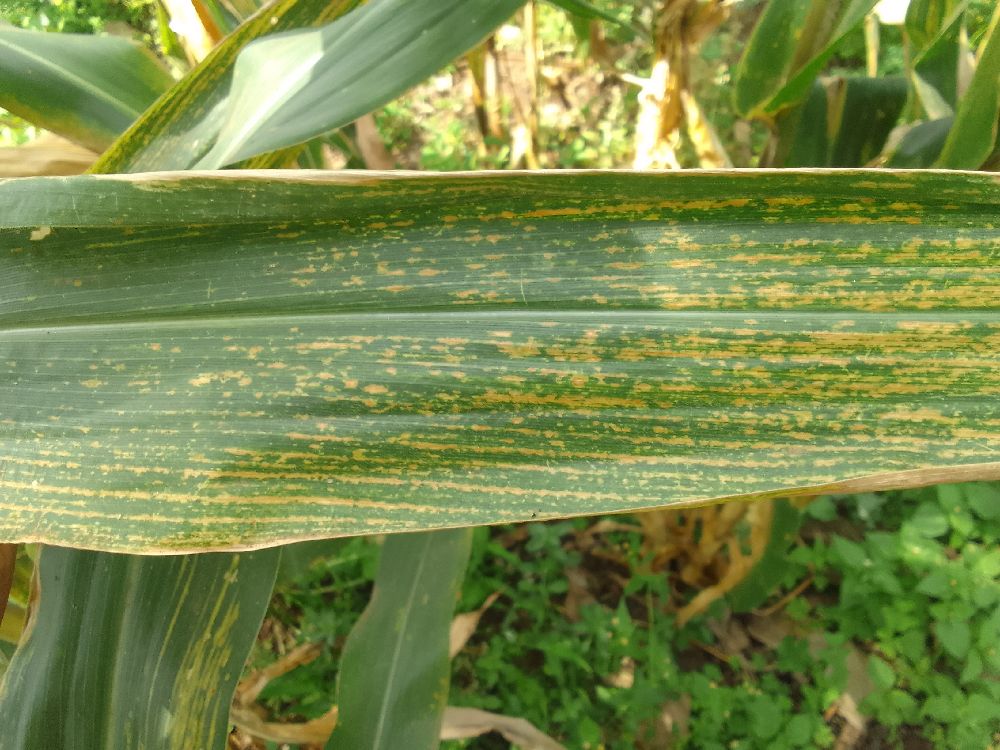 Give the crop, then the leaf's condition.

maize, maize lethal necrosis
